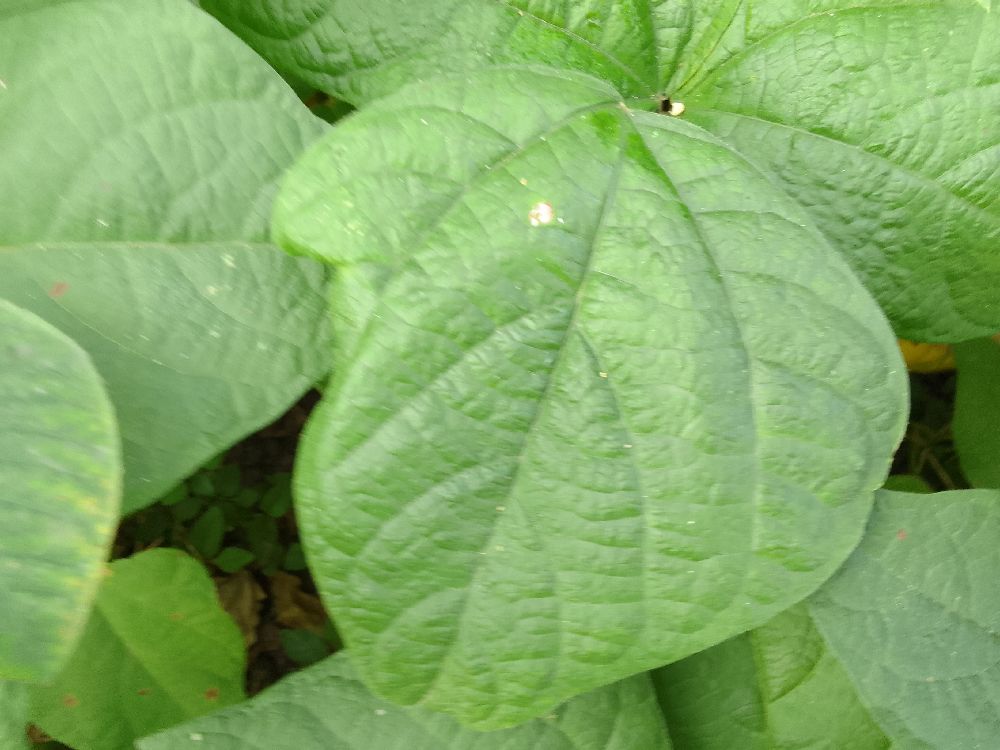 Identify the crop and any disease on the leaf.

common bean, healthy
